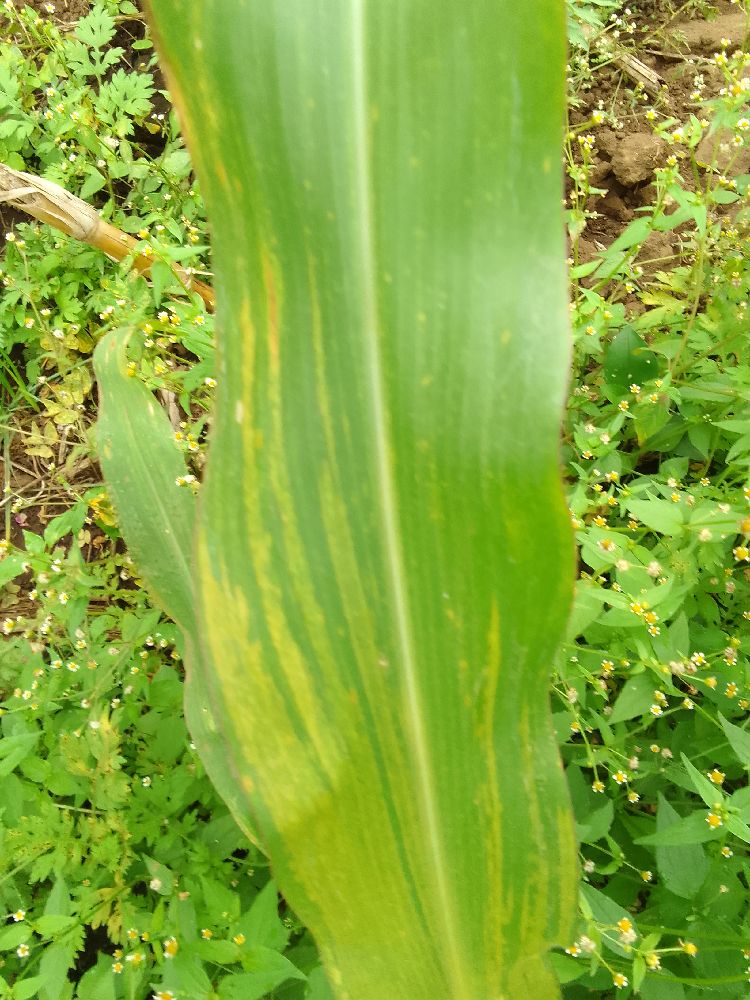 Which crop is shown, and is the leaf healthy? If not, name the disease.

maize, maize lethal necrosis
